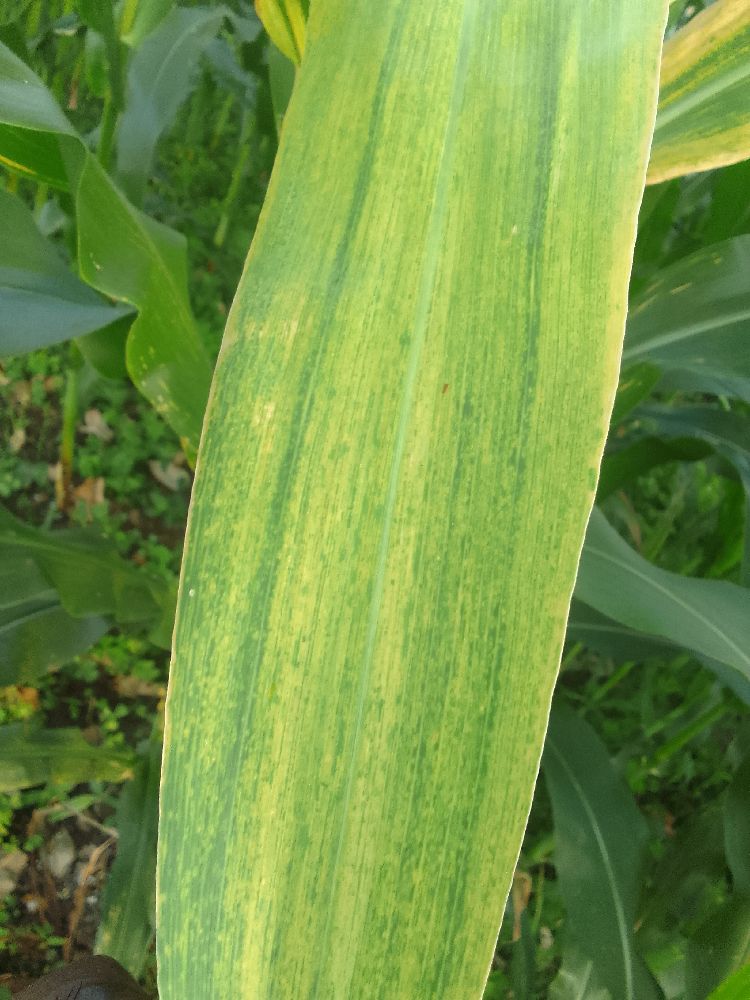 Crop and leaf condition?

maize, maize lethal necrosis
